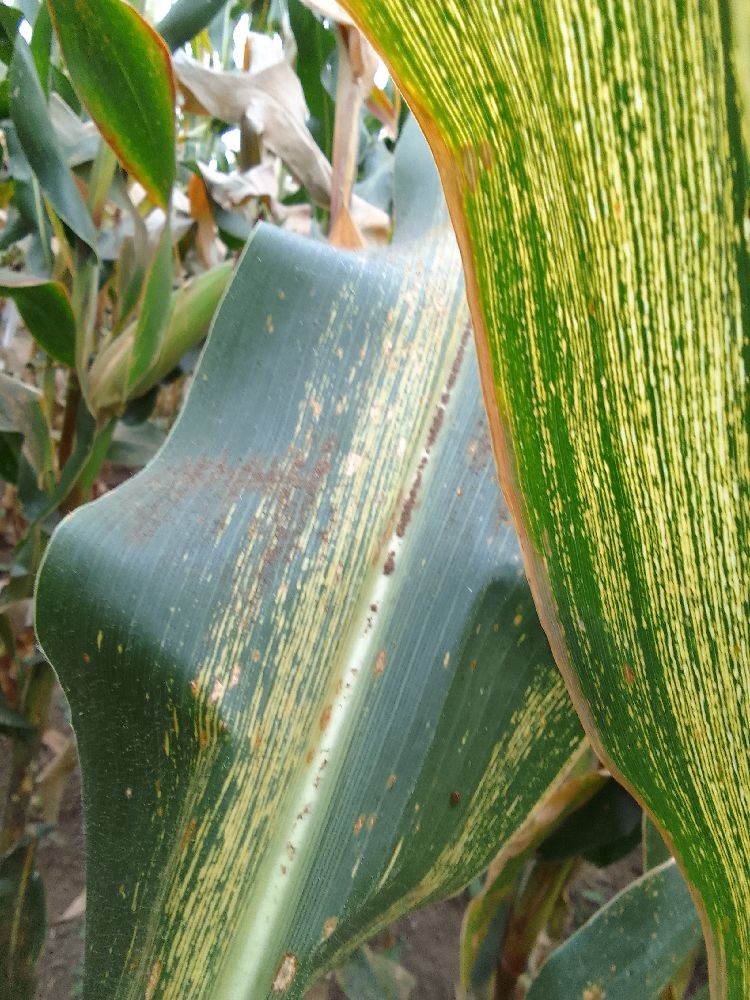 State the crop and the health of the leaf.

maize, maize streak virus
